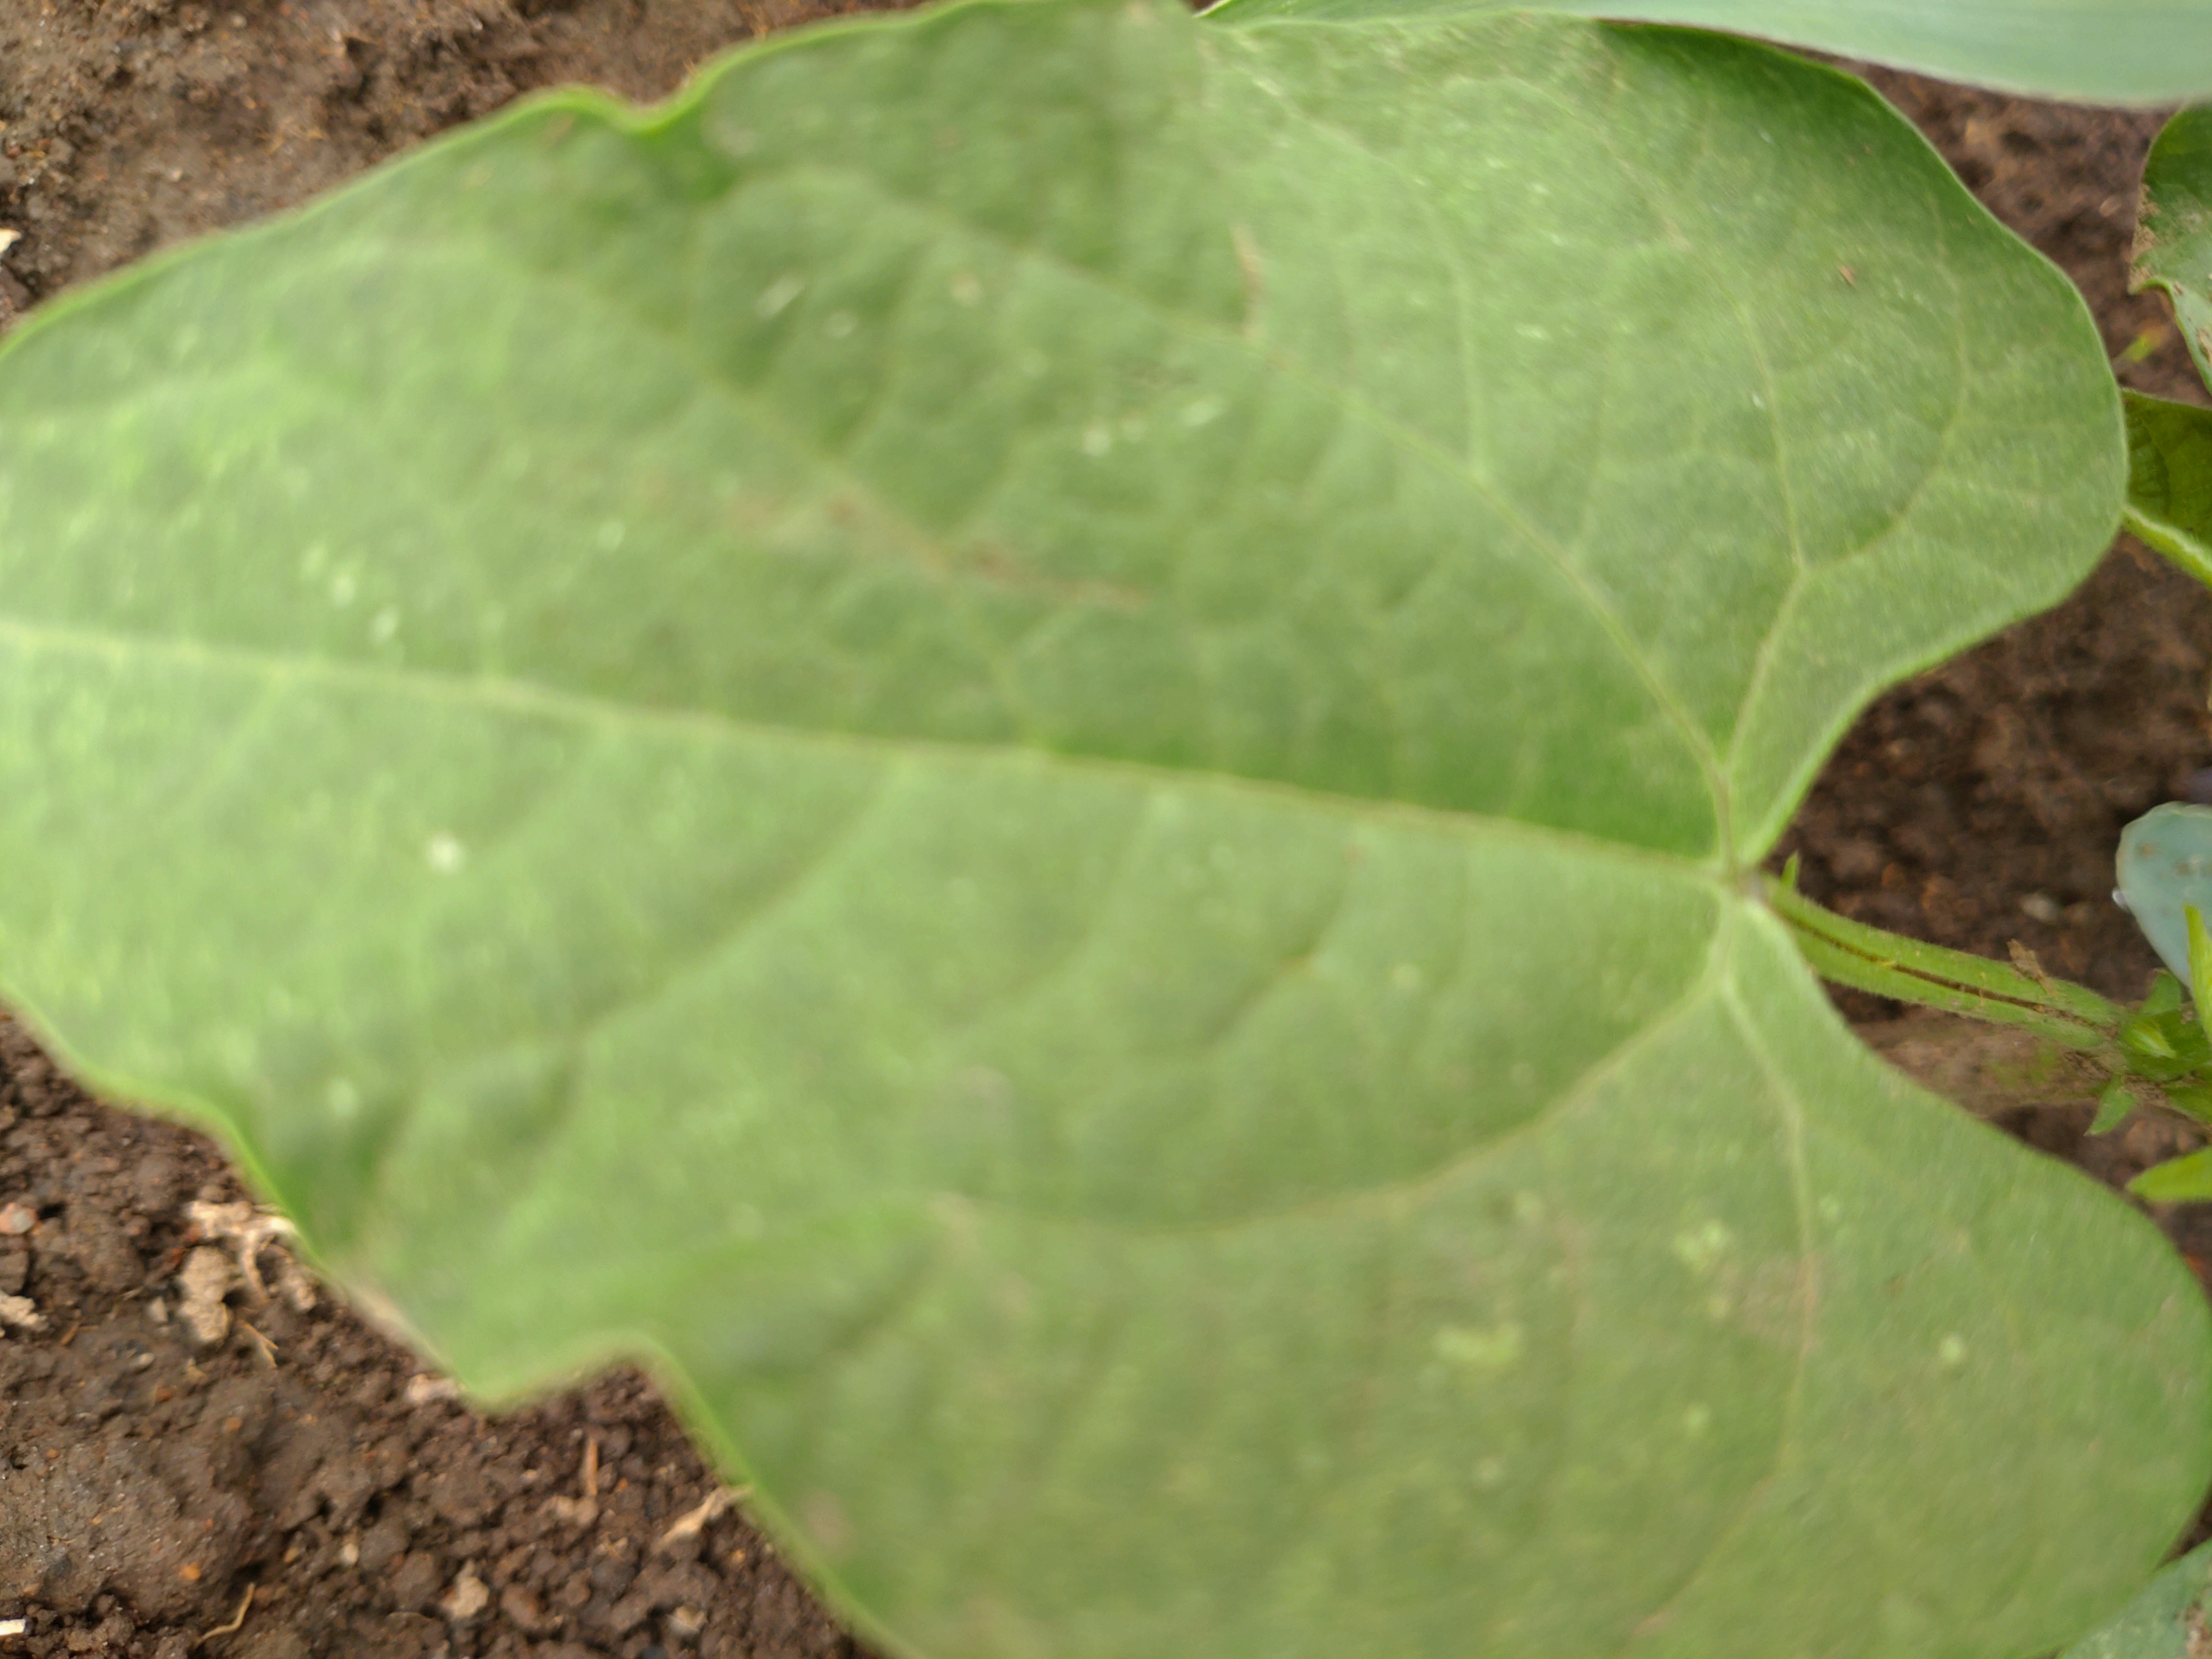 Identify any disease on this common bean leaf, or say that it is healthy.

healthy
